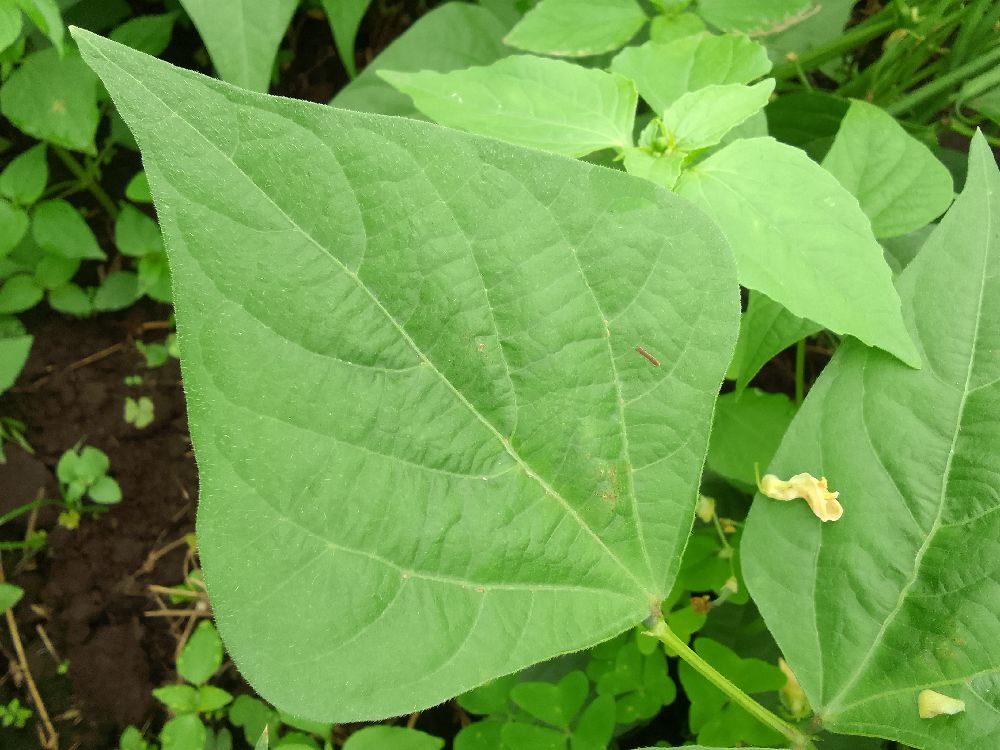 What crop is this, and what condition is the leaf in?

common bean, healthy
